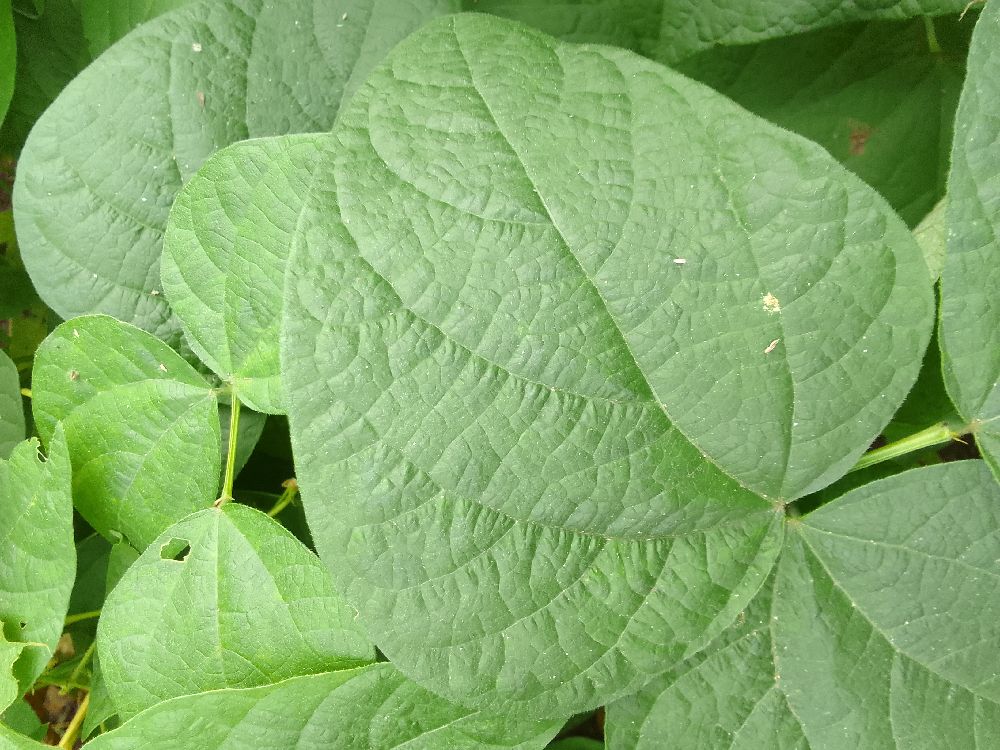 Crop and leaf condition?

common bean, healthy
